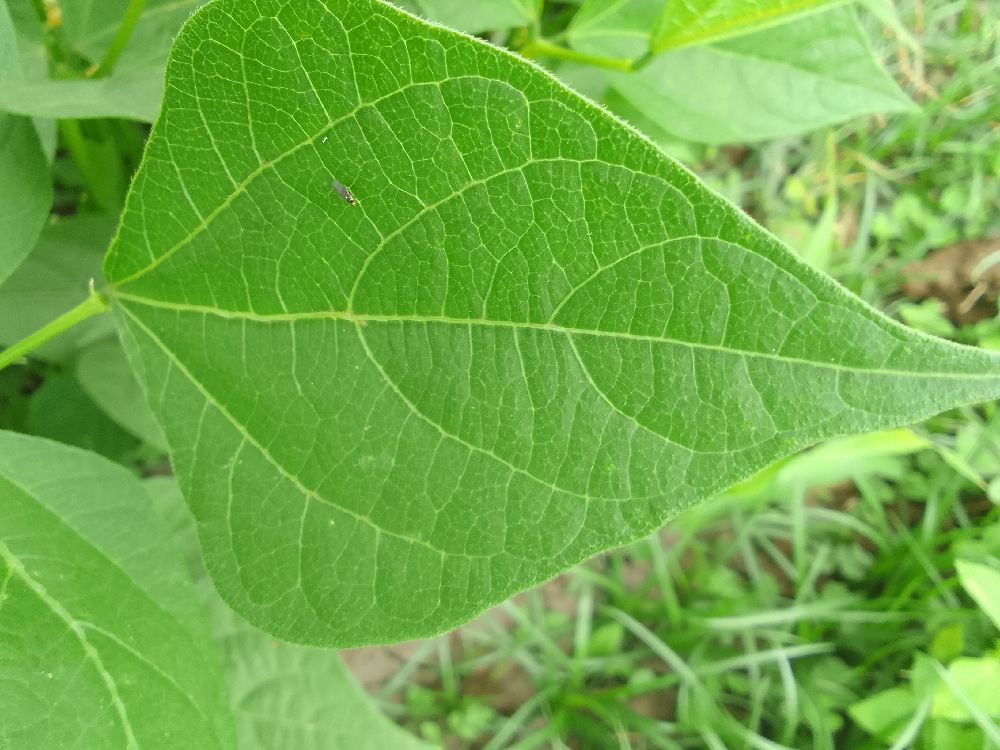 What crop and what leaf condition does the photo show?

common bean, healthy
